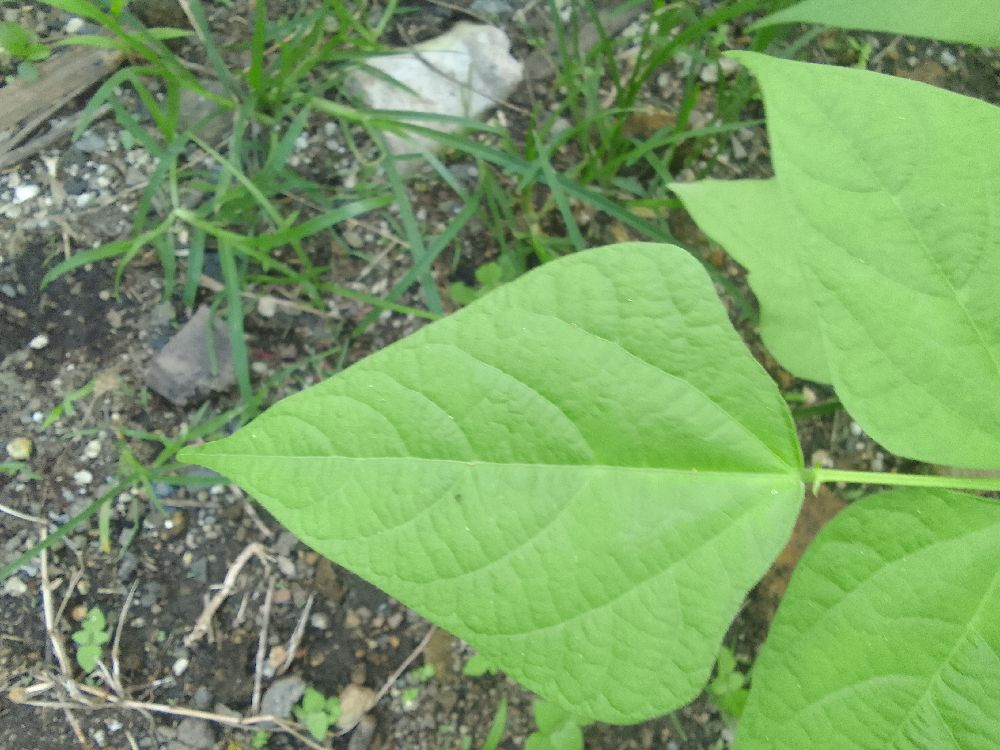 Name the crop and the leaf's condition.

common bean, healthy
